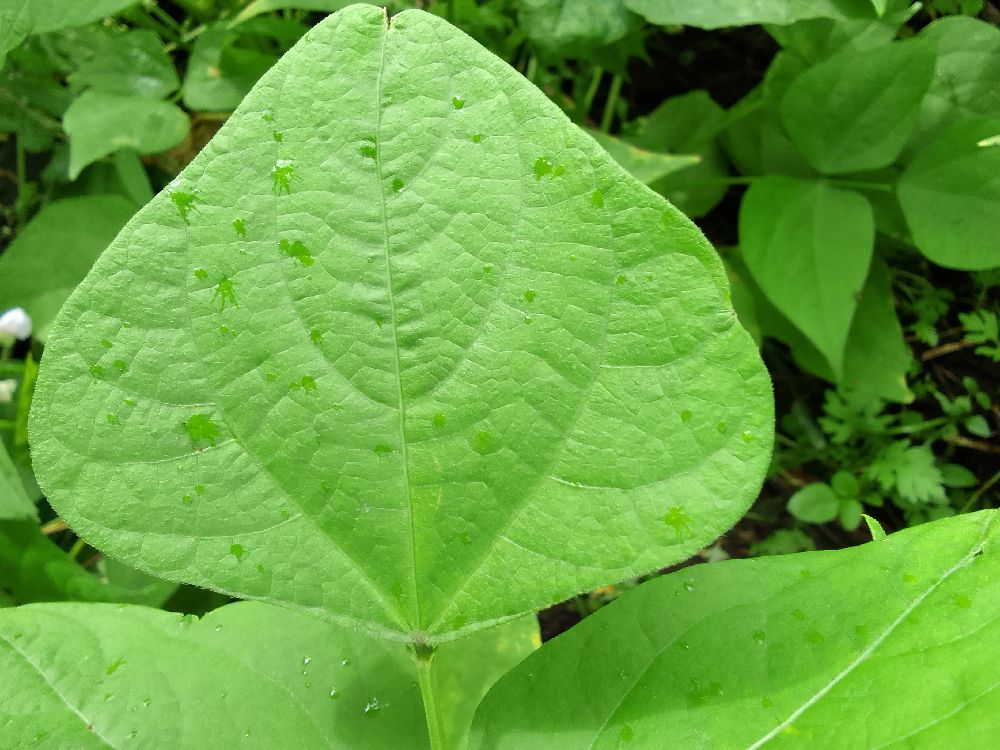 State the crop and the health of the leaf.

common bean, healthy
